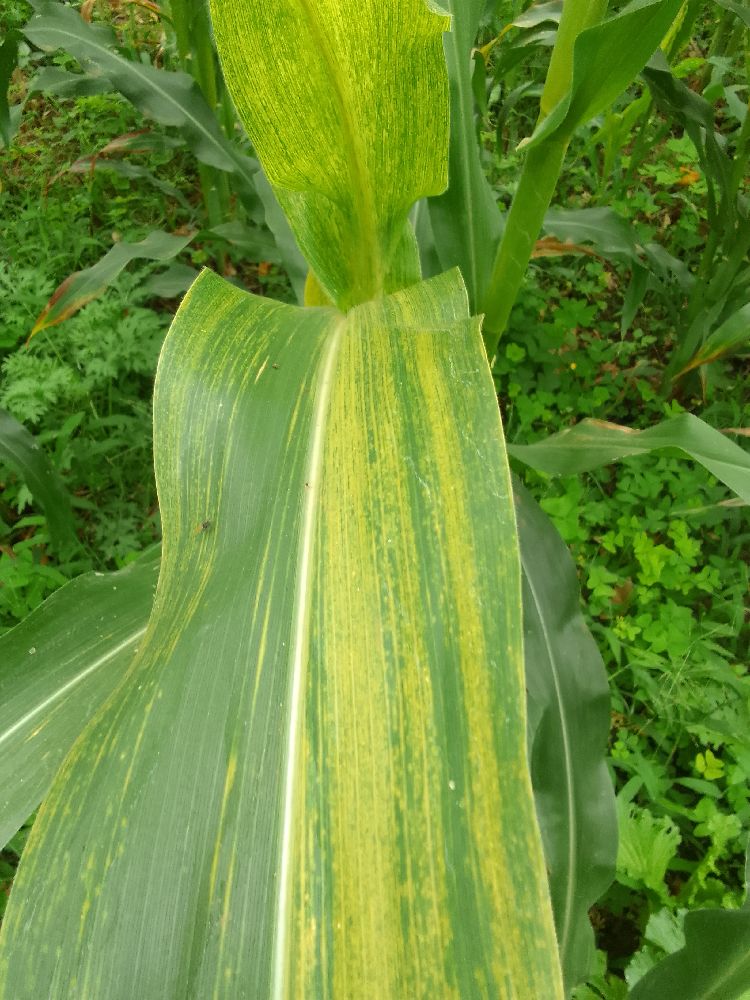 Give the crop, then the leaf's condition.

maize, maize lethal necrosis
